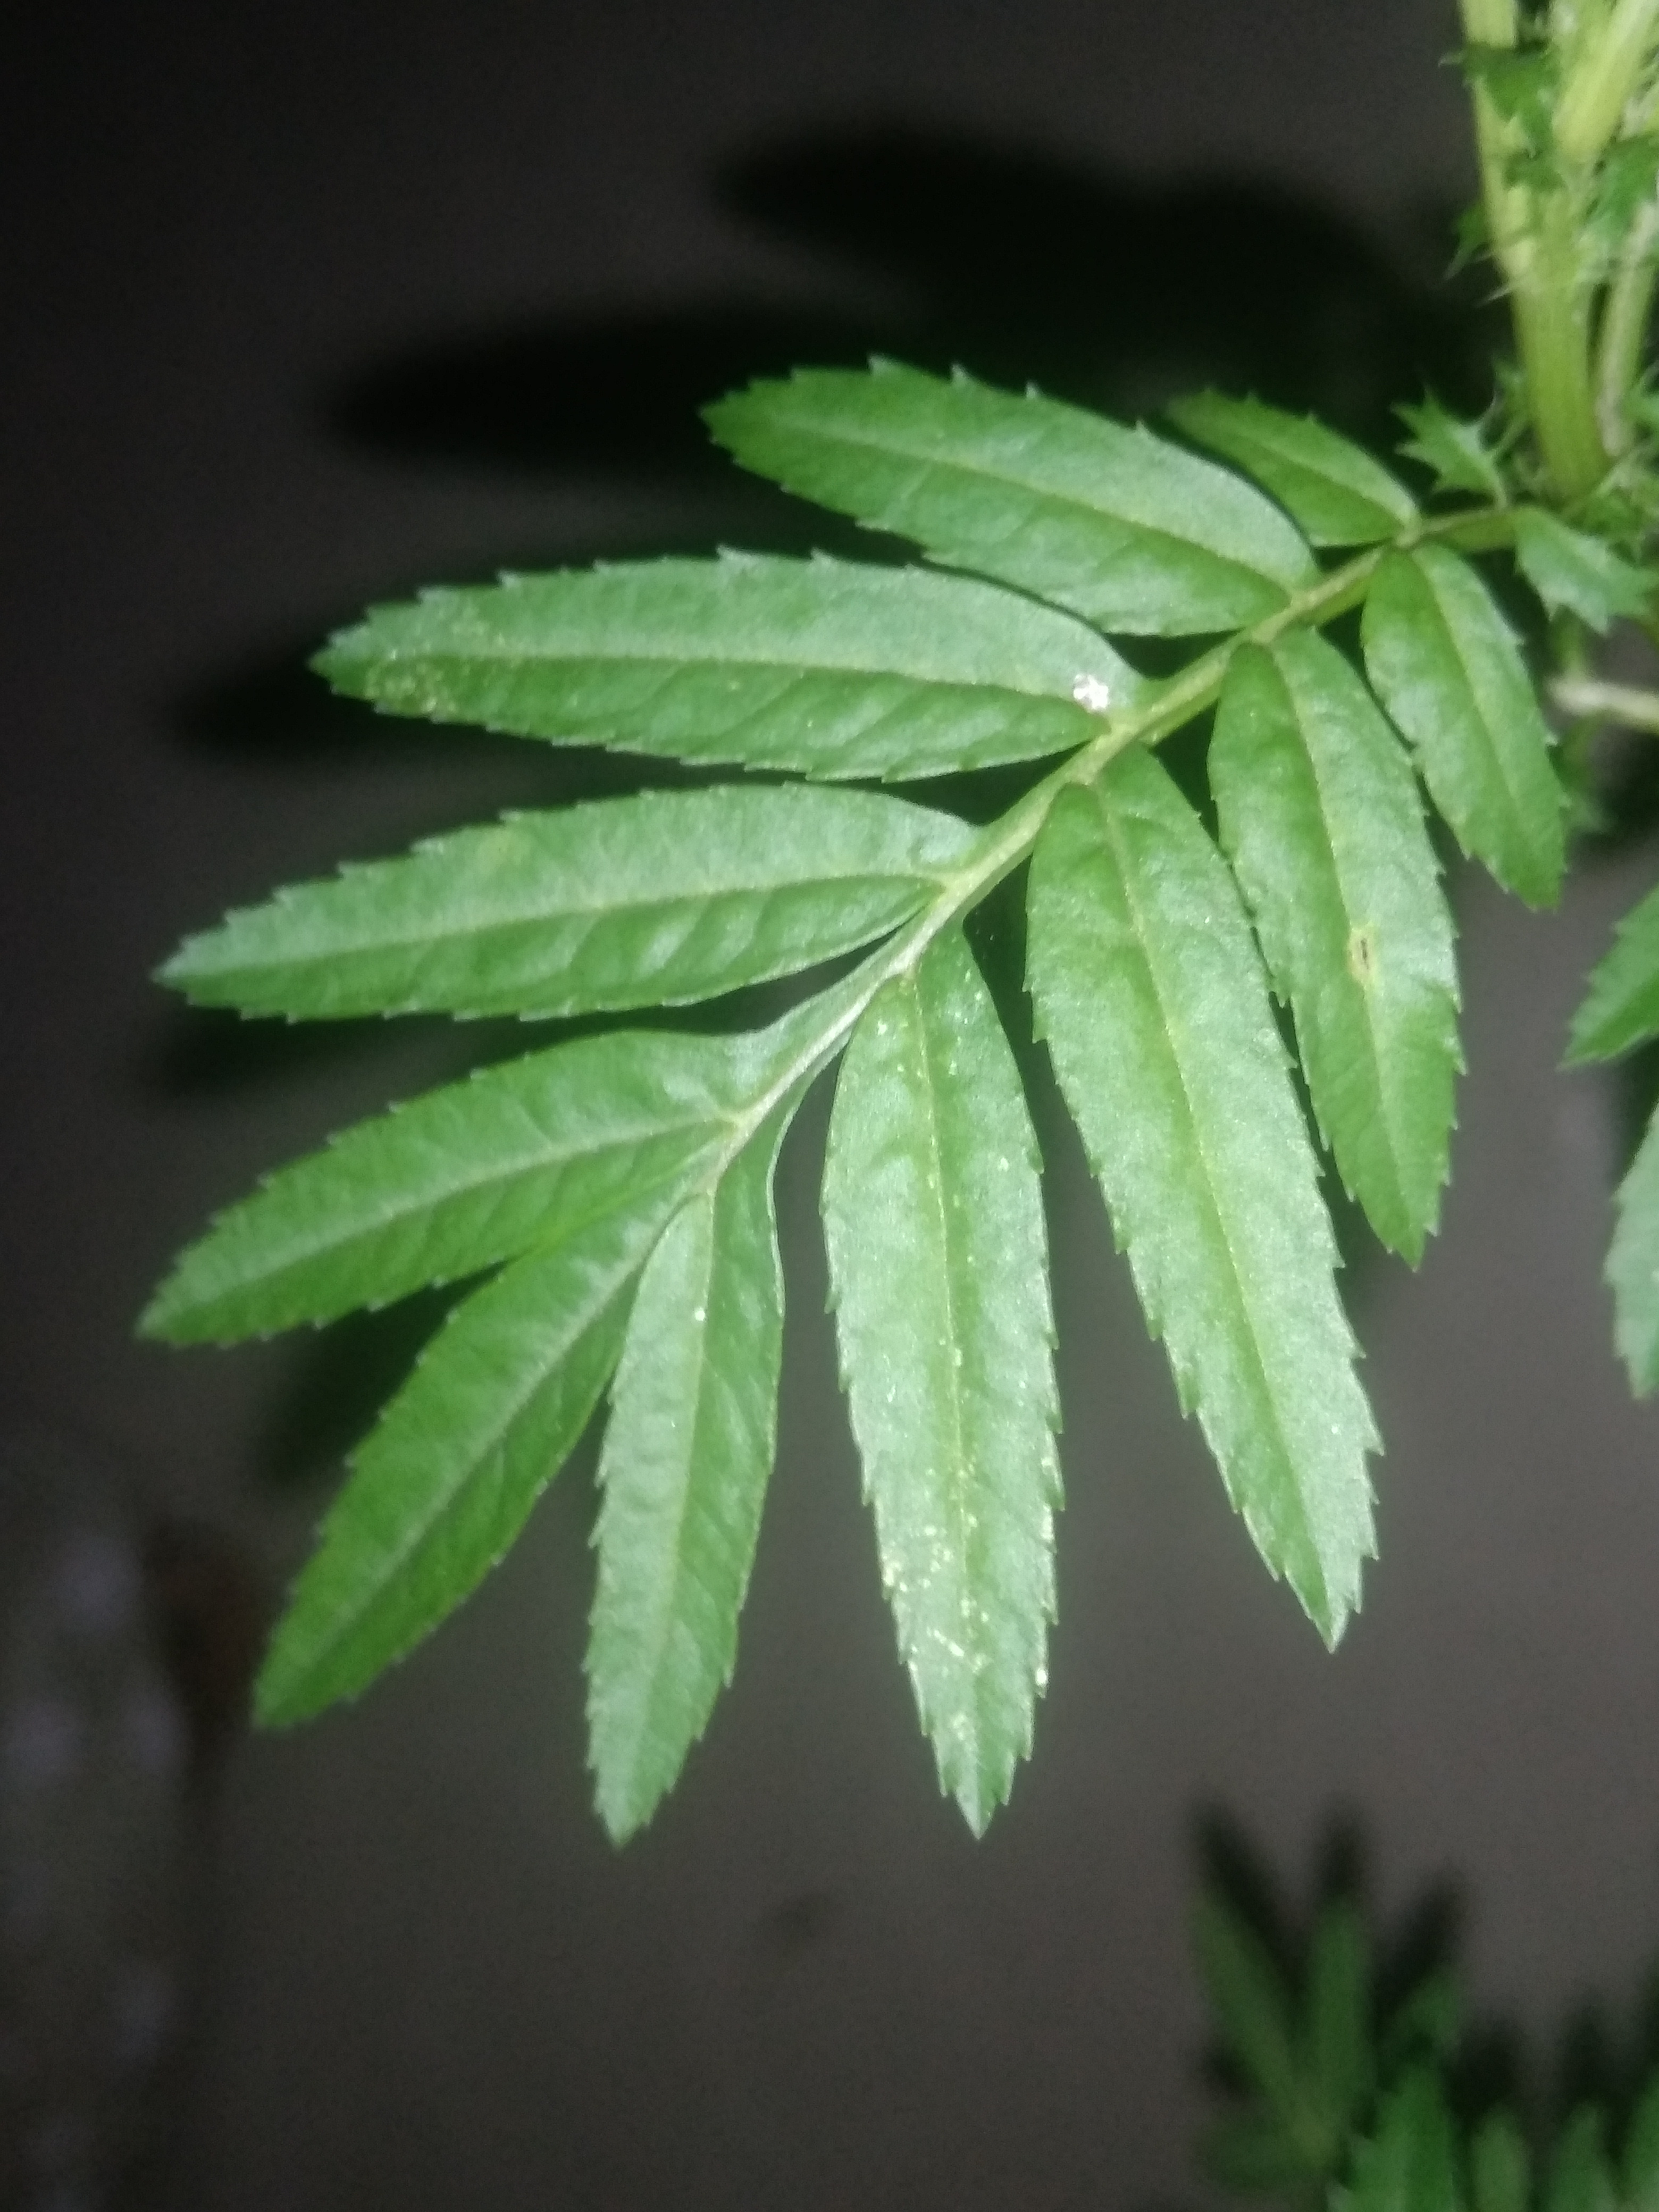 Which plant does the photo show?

marigold
